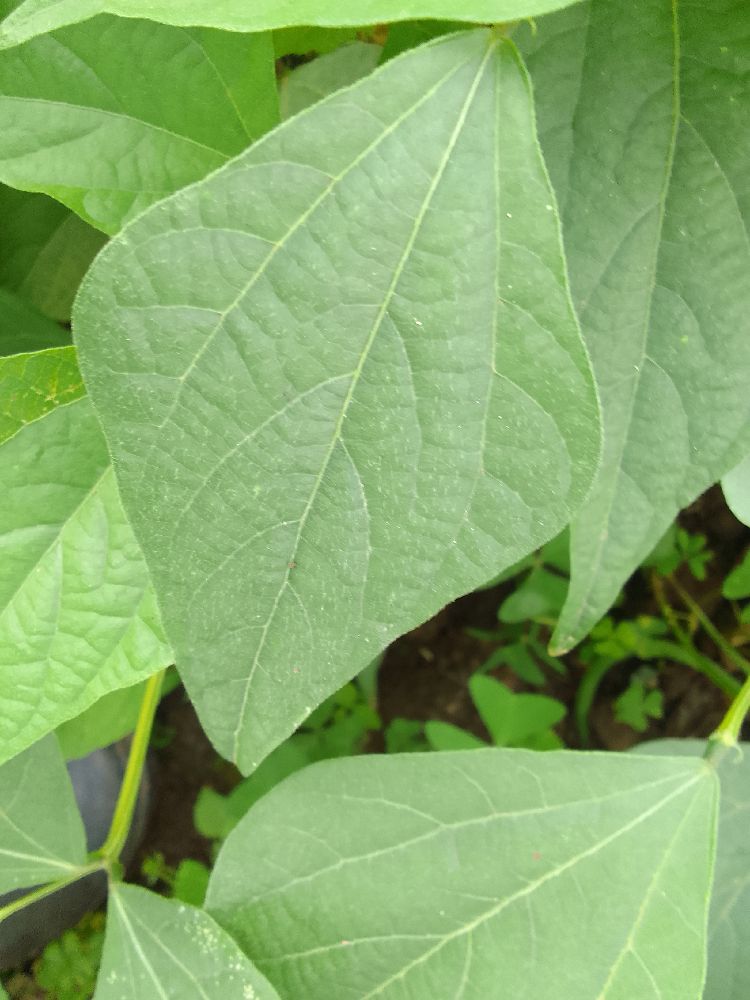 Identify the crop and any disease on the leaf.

common bean, healthy
